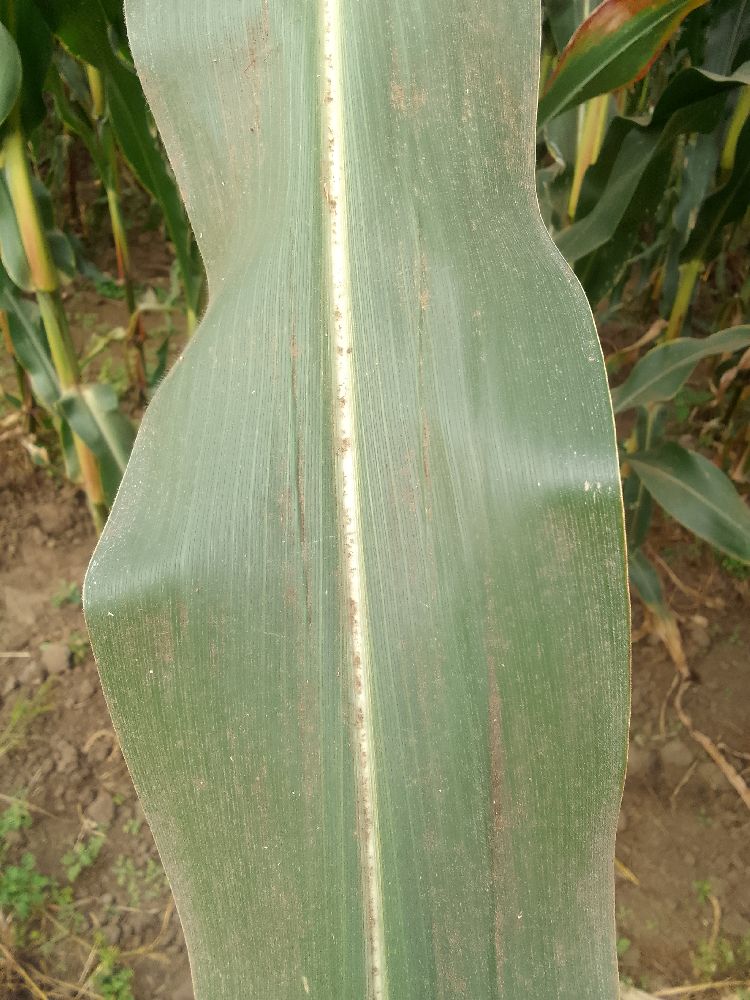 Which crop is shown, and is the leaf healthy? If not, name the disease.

maize, healthy
